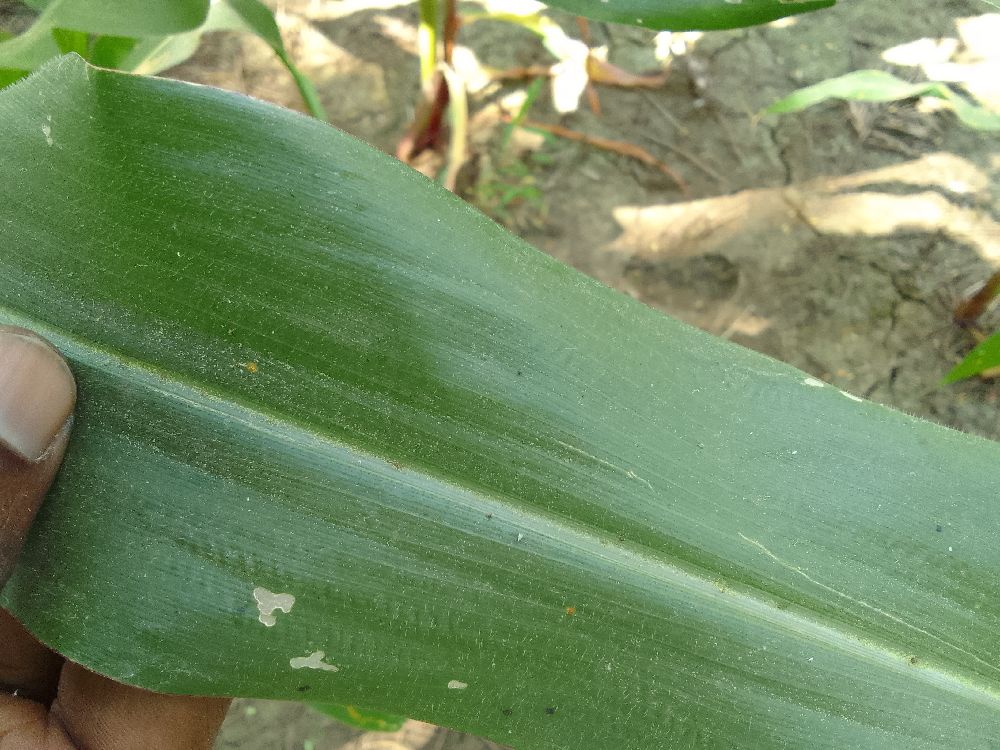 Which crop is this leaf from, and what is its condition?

maize, healthy
